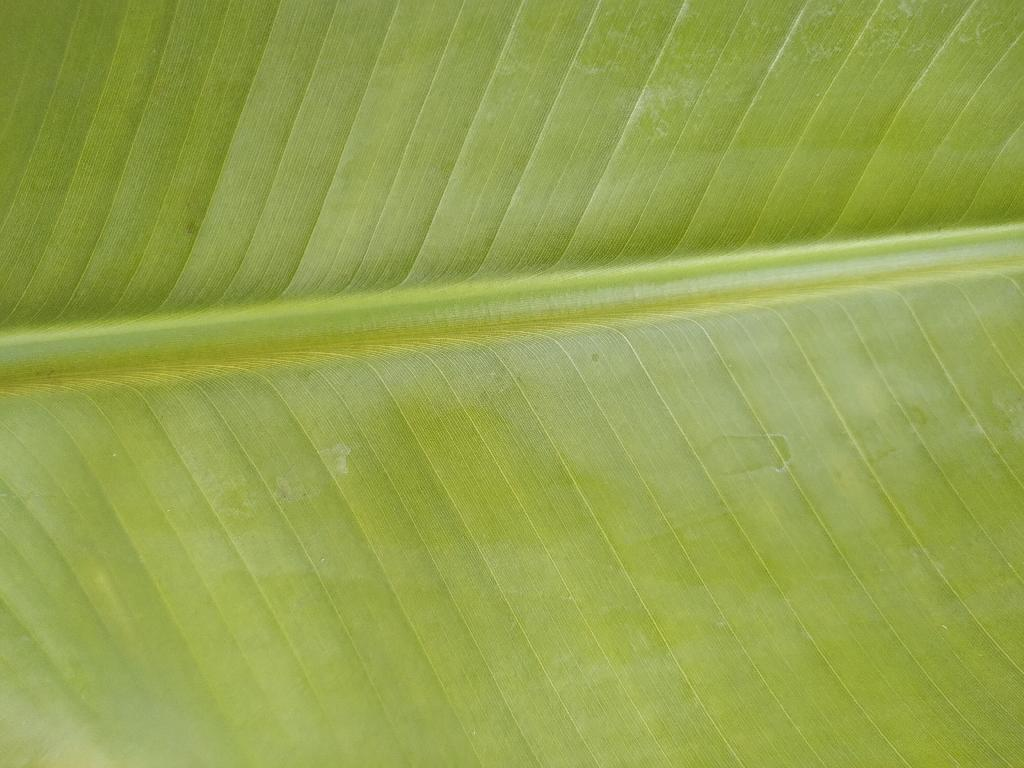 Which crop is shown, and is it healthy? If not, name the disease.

banana, healthy
